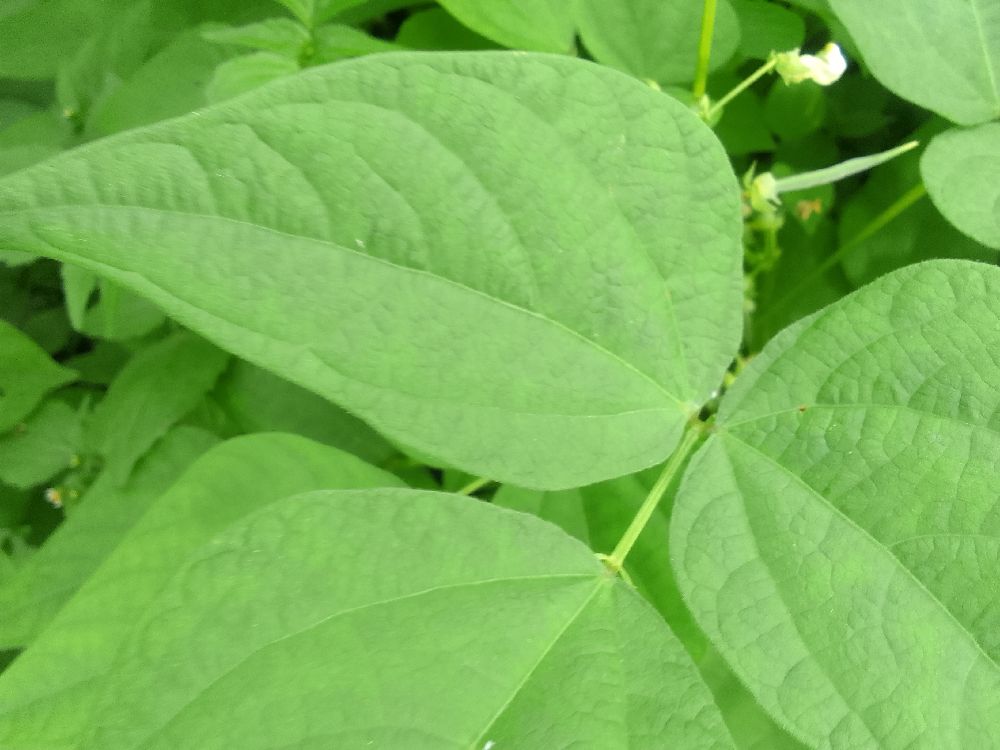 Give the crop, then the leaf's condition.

common bean, healthy
